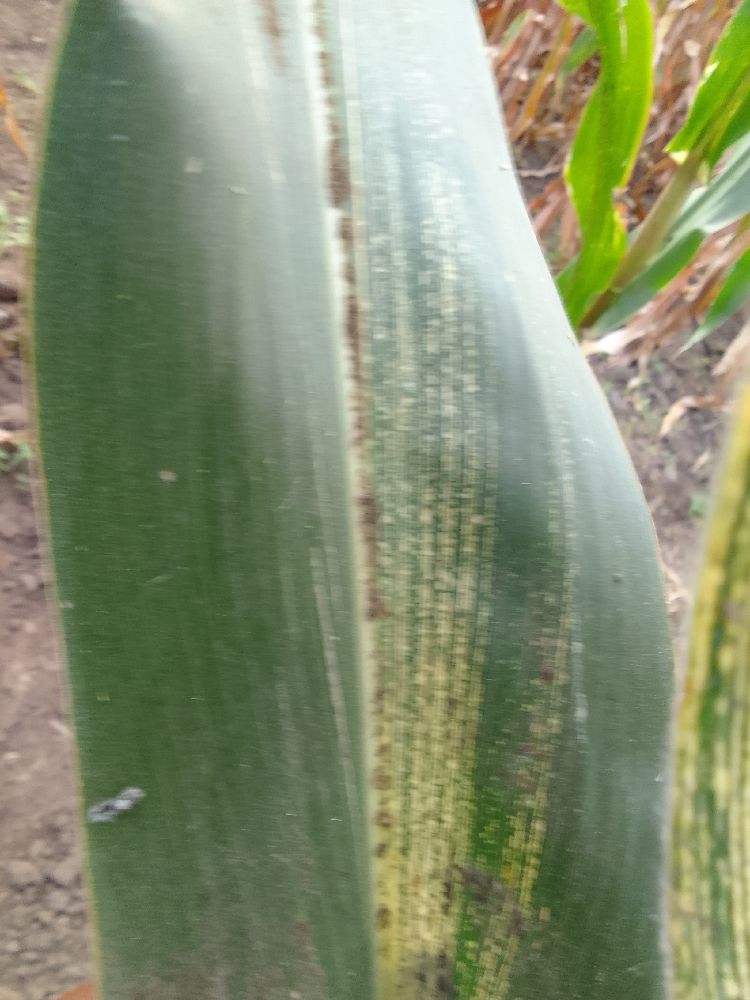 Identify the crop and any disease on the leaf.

maize, maize streak virus
